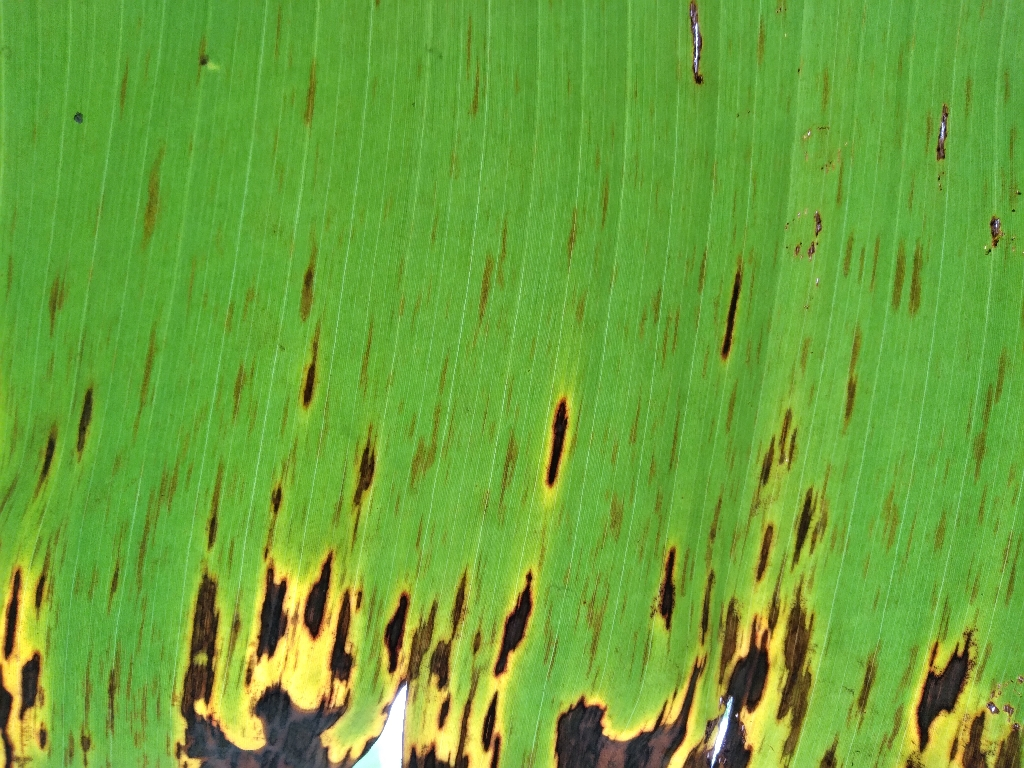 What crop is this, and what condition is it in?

banana, black sigatoka
